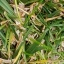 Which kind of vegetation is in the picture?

grass
